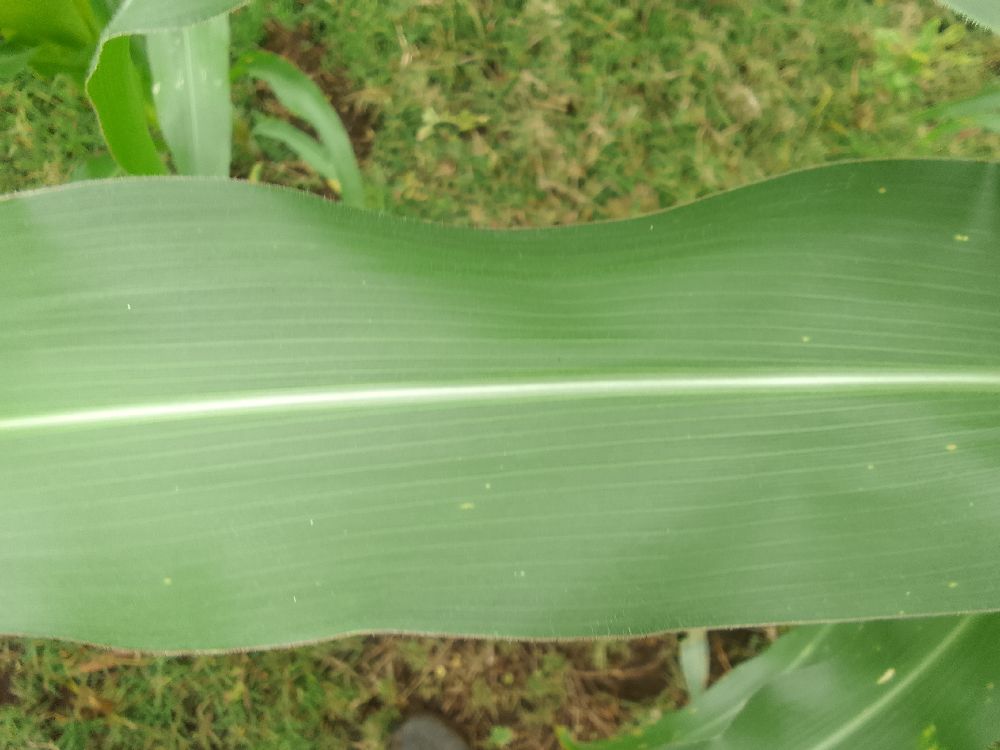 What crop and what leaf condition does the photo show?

maize, healthy
